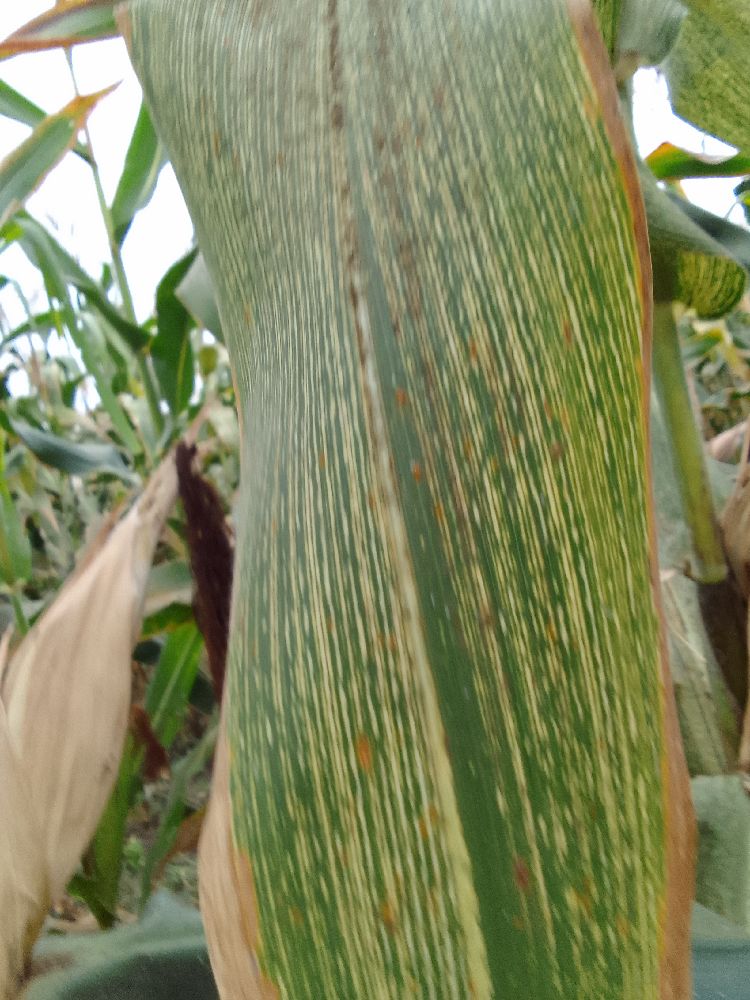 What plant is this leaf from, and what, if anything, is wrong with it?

maize, maize streak virus
